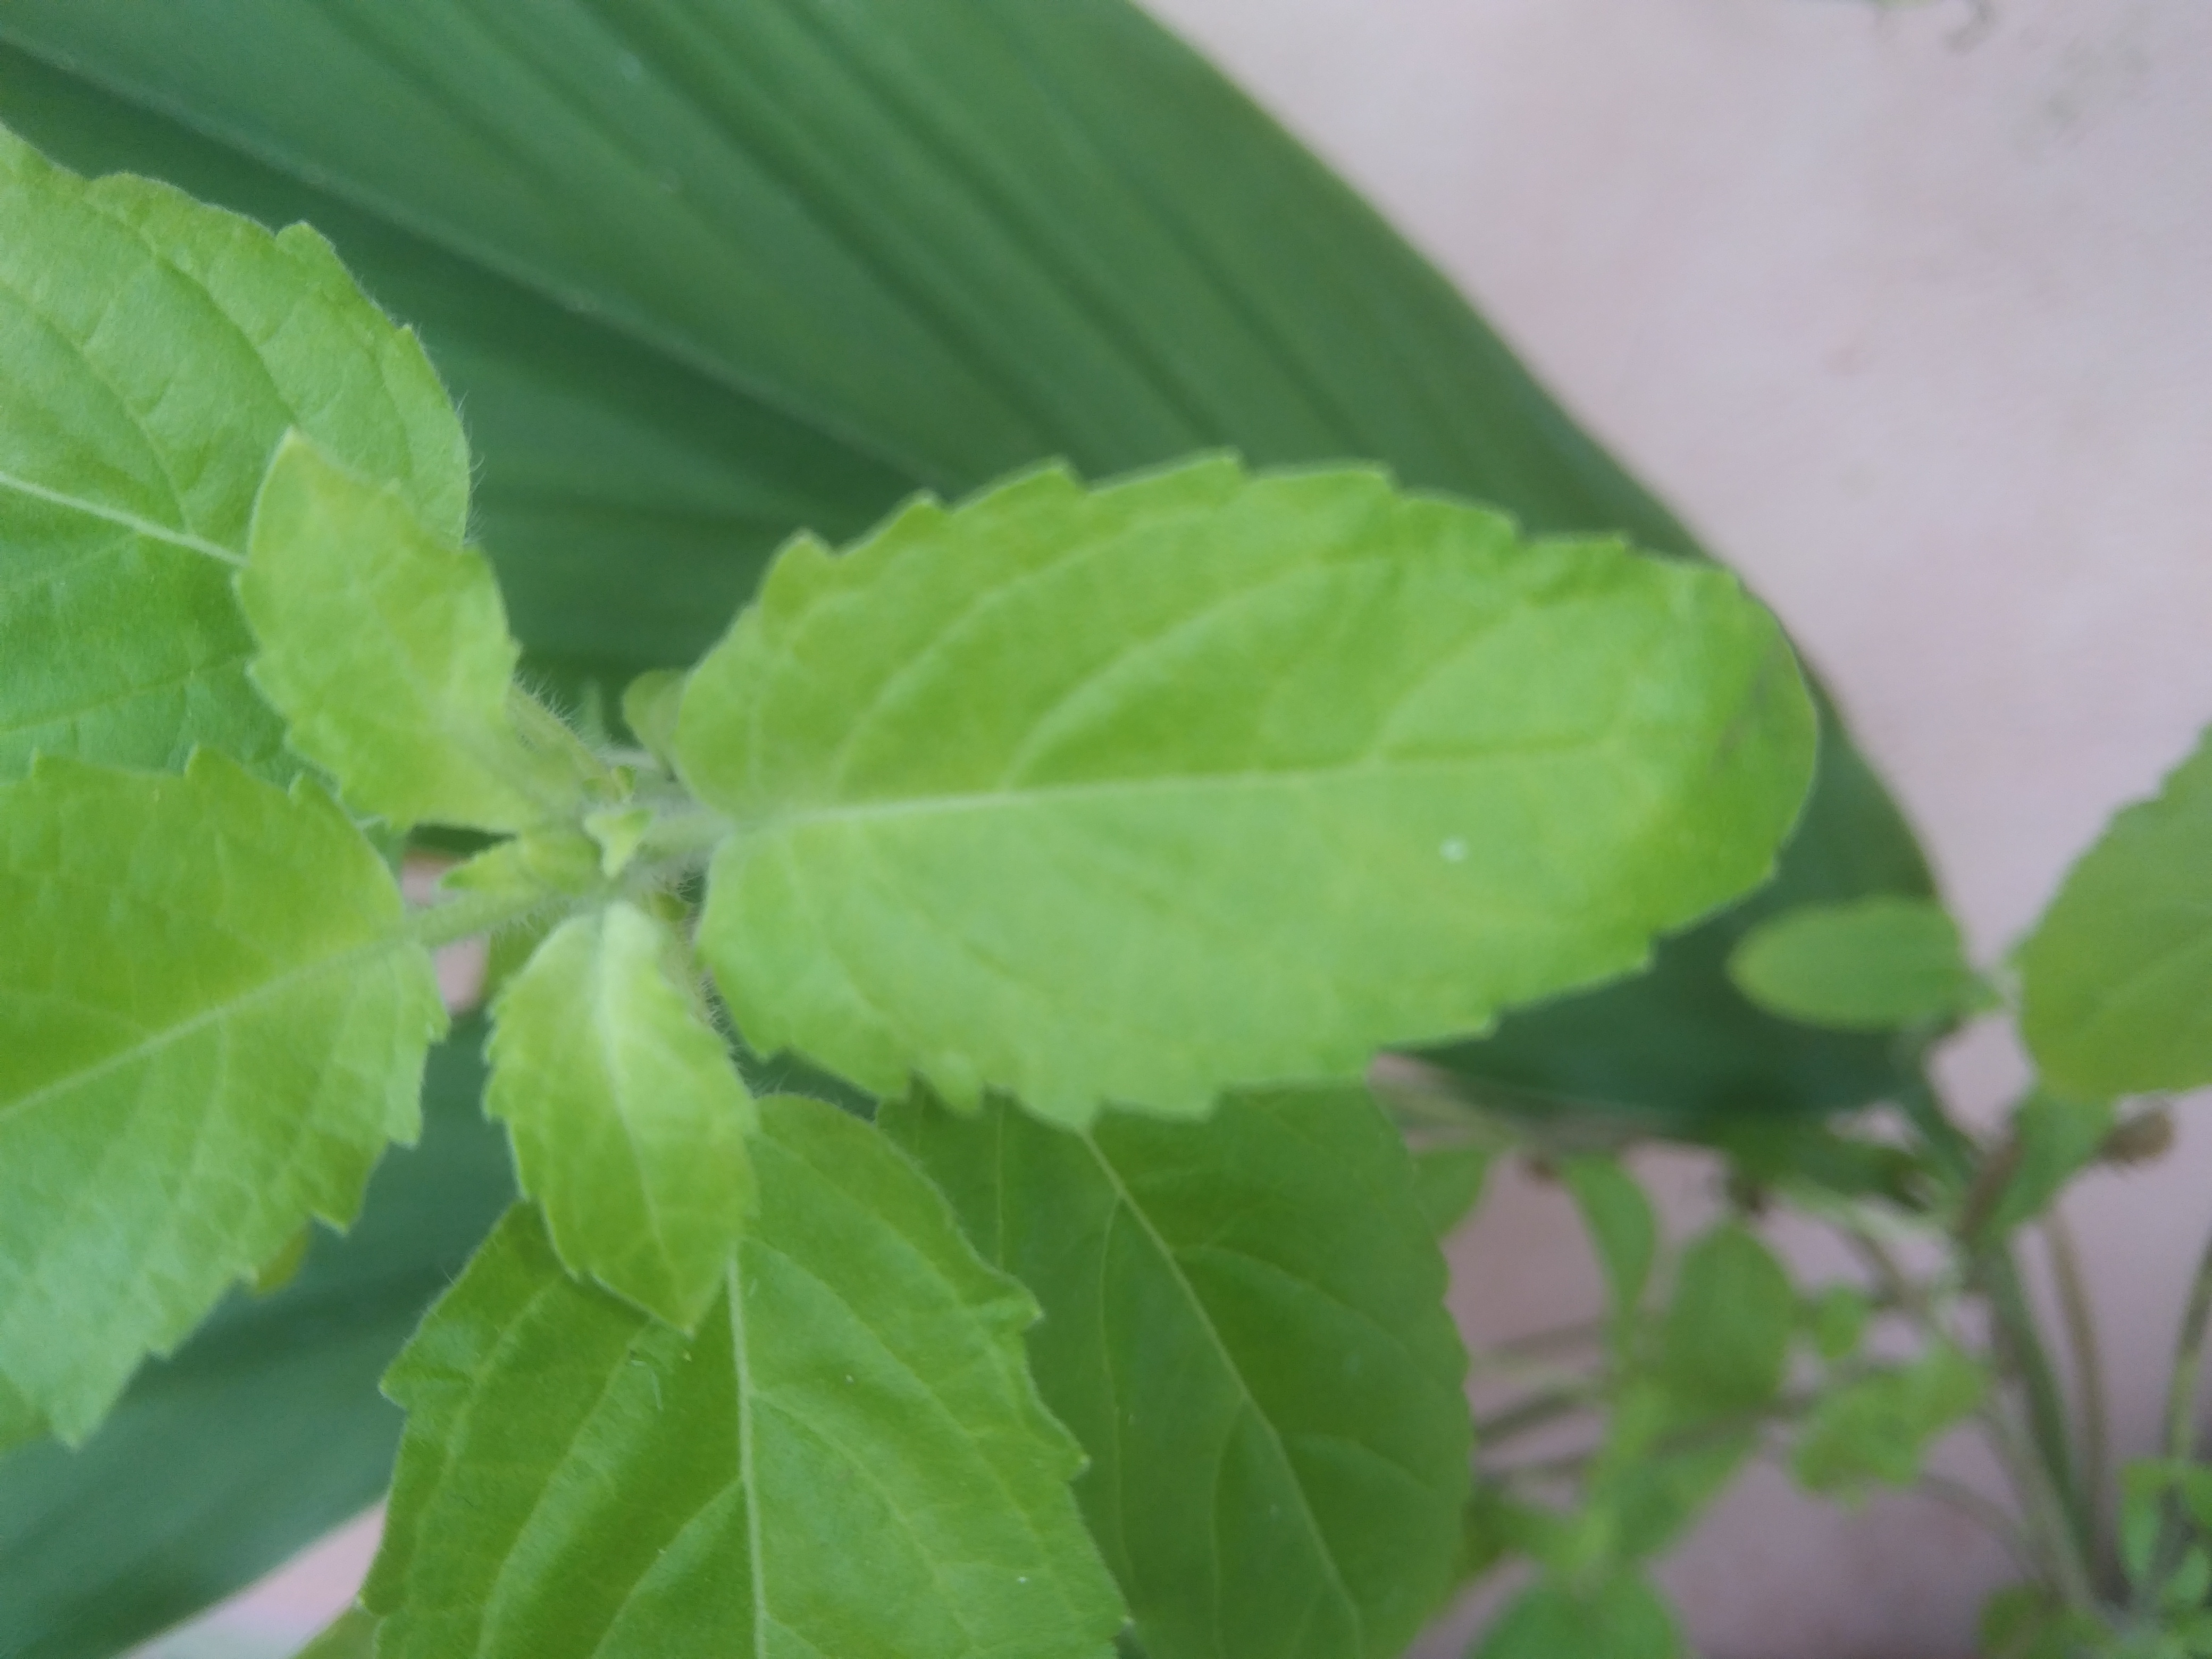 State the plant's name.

tulshi
